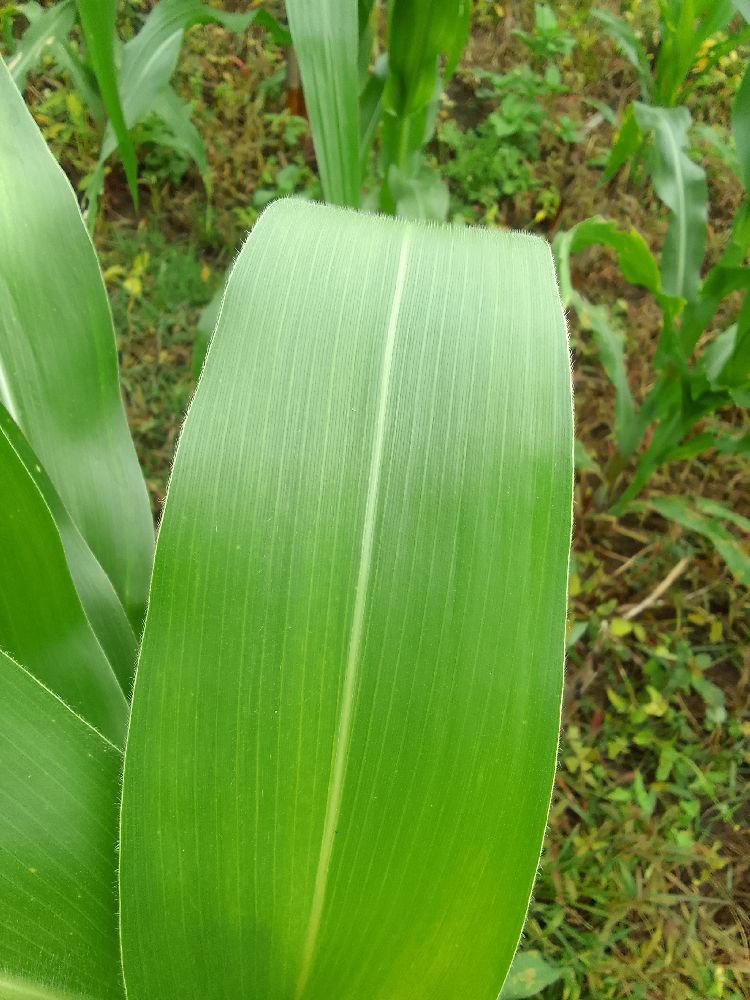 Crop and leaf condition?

maize, healthy
